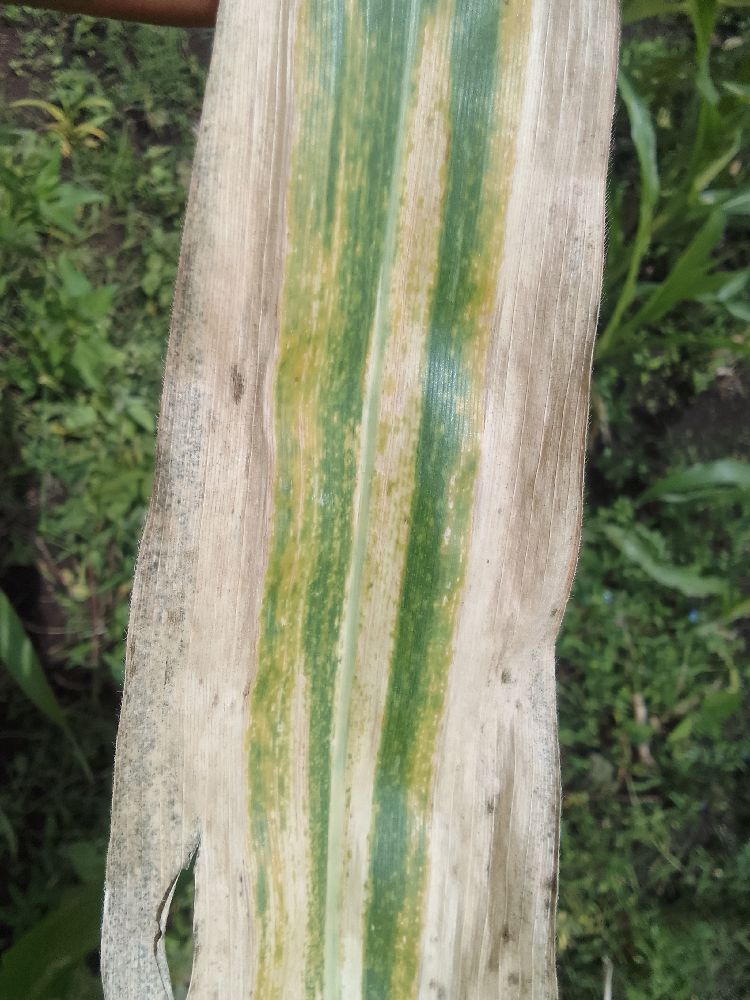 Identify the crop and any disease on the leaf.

maize, maize lethal necrosis
